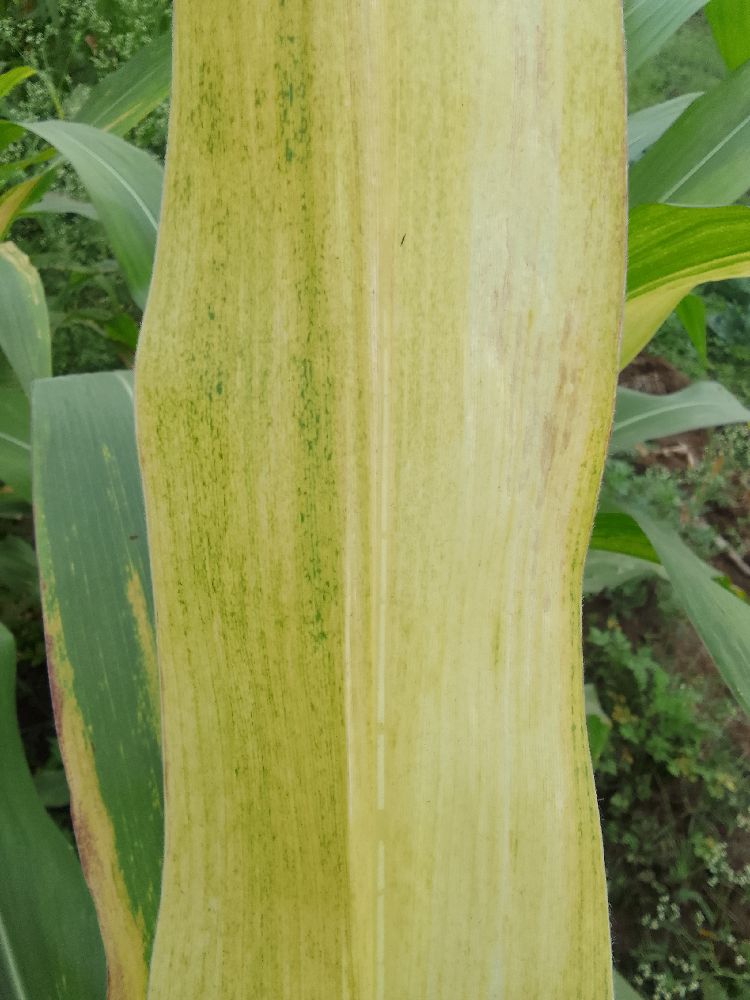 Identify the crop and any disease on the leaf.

maize, maize lethal necrosis
